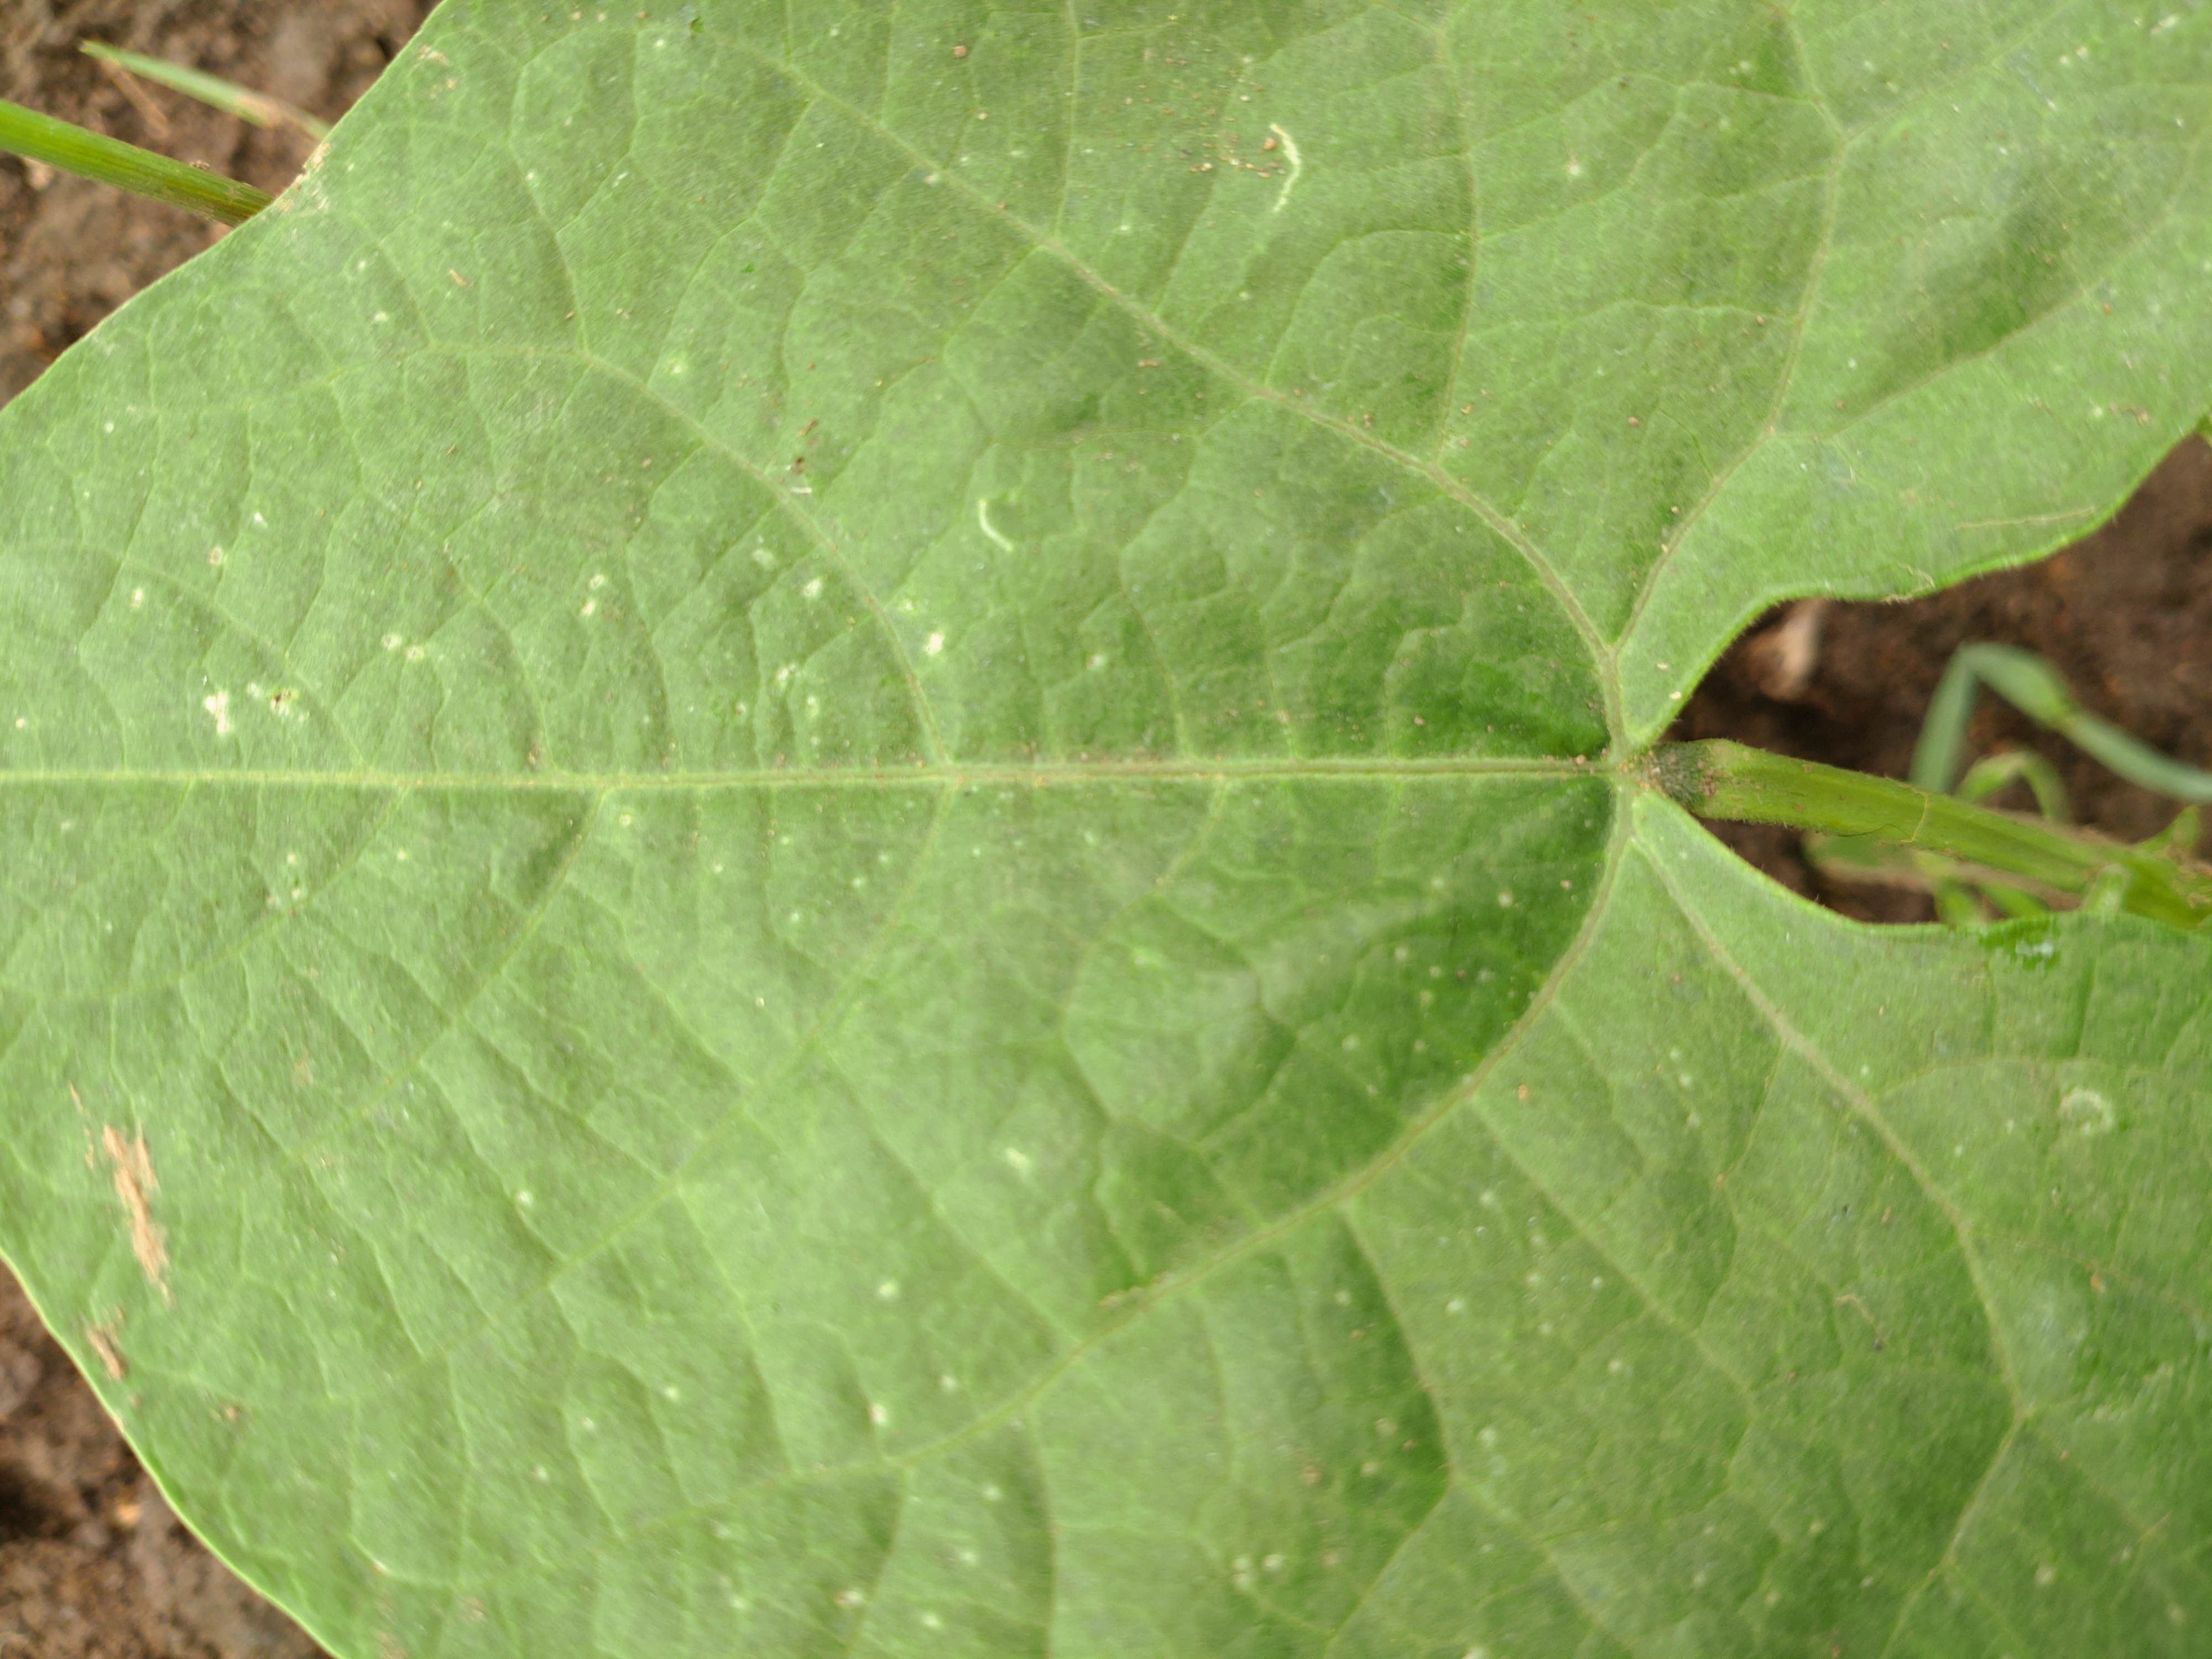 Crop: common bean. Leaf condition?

healthy
